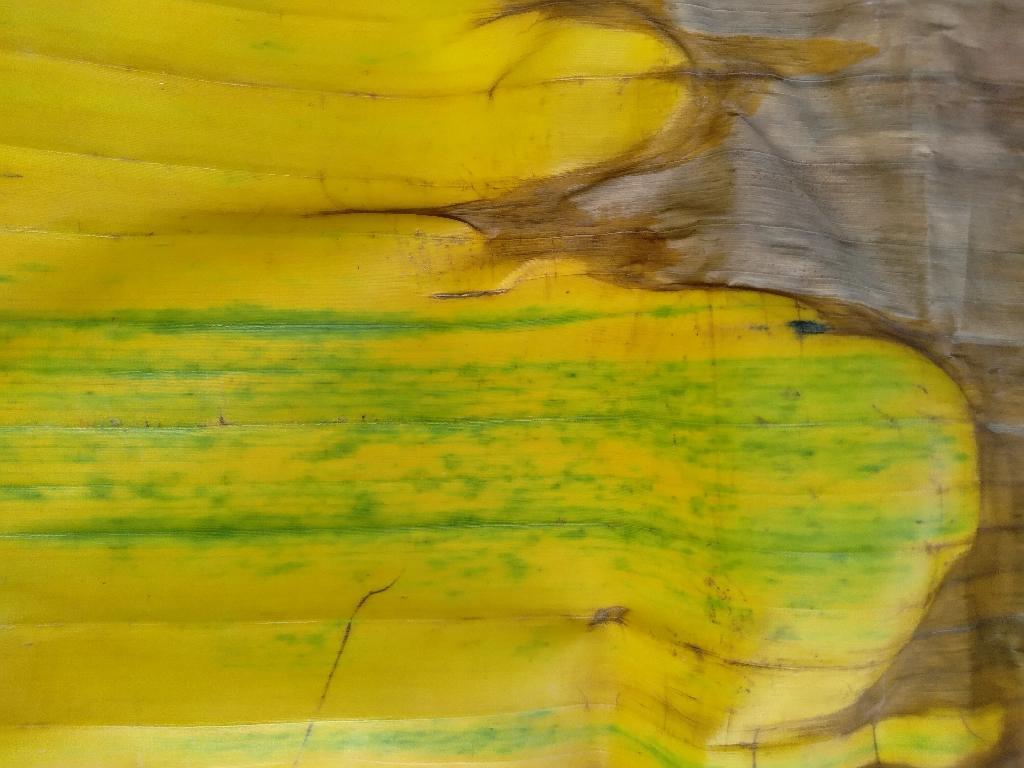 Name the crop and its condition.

banana, fusarium wilt race 1
